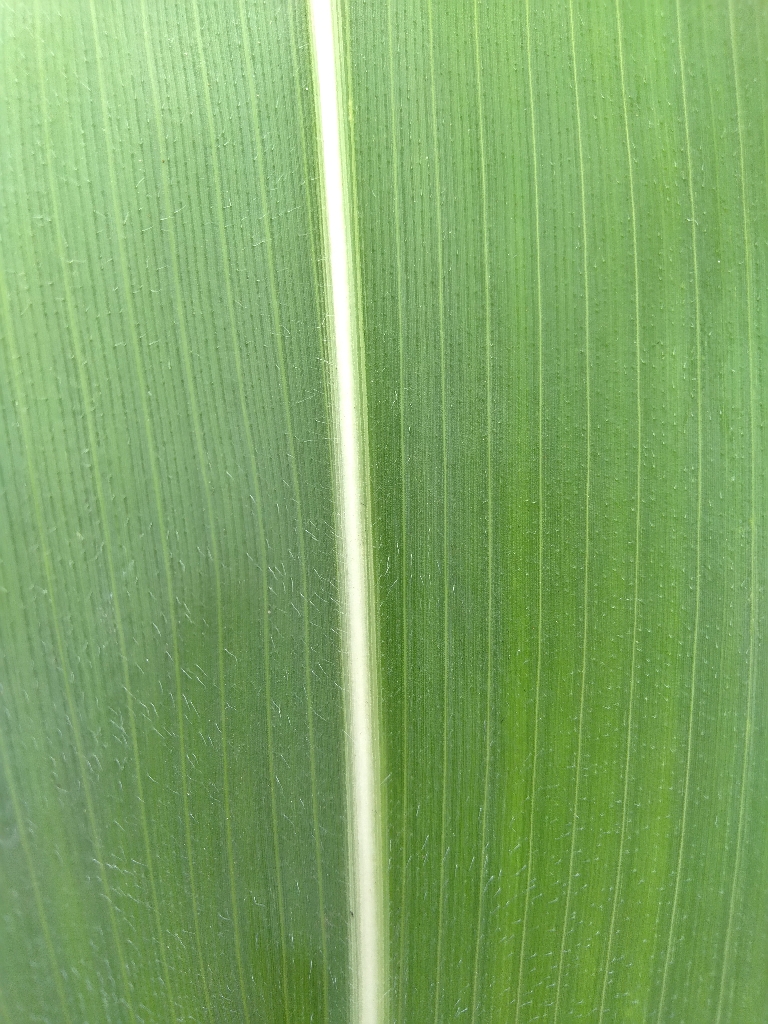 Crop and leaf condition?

maize, healthy
